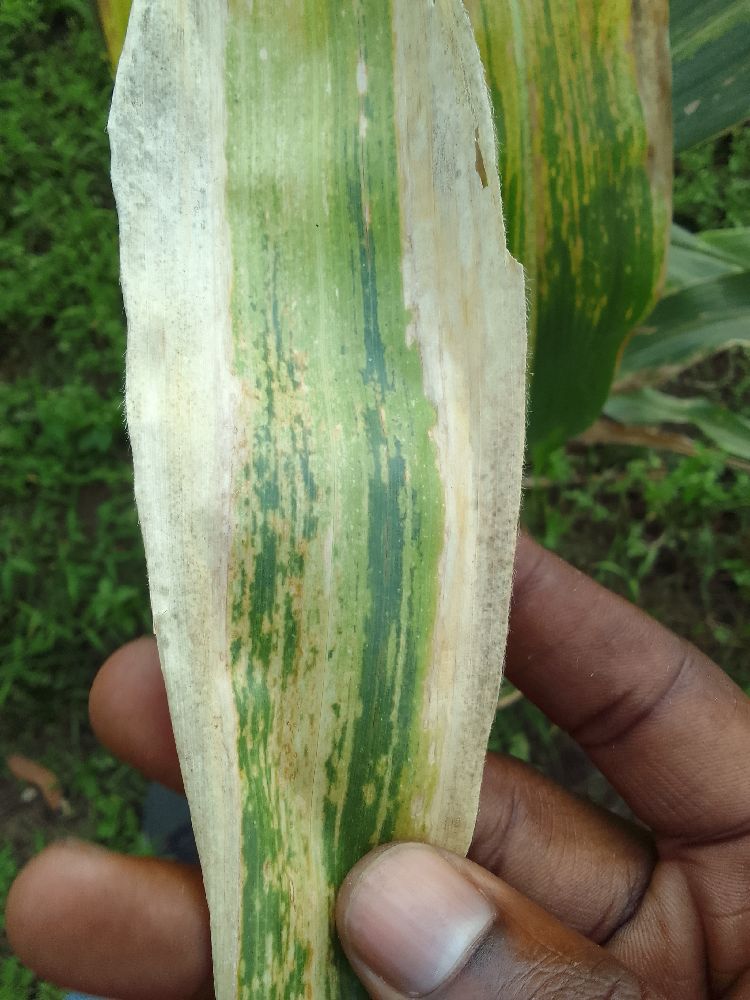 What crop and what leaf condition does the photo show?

maize, maize lethal necrosis
